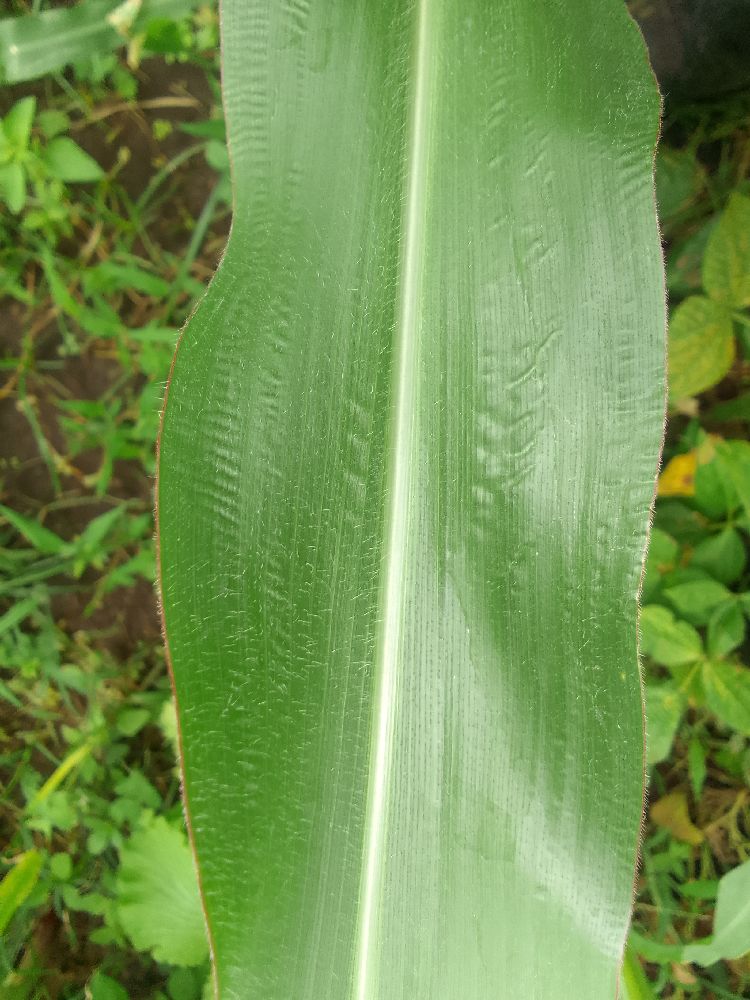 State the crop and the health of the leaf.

maize, healthy
